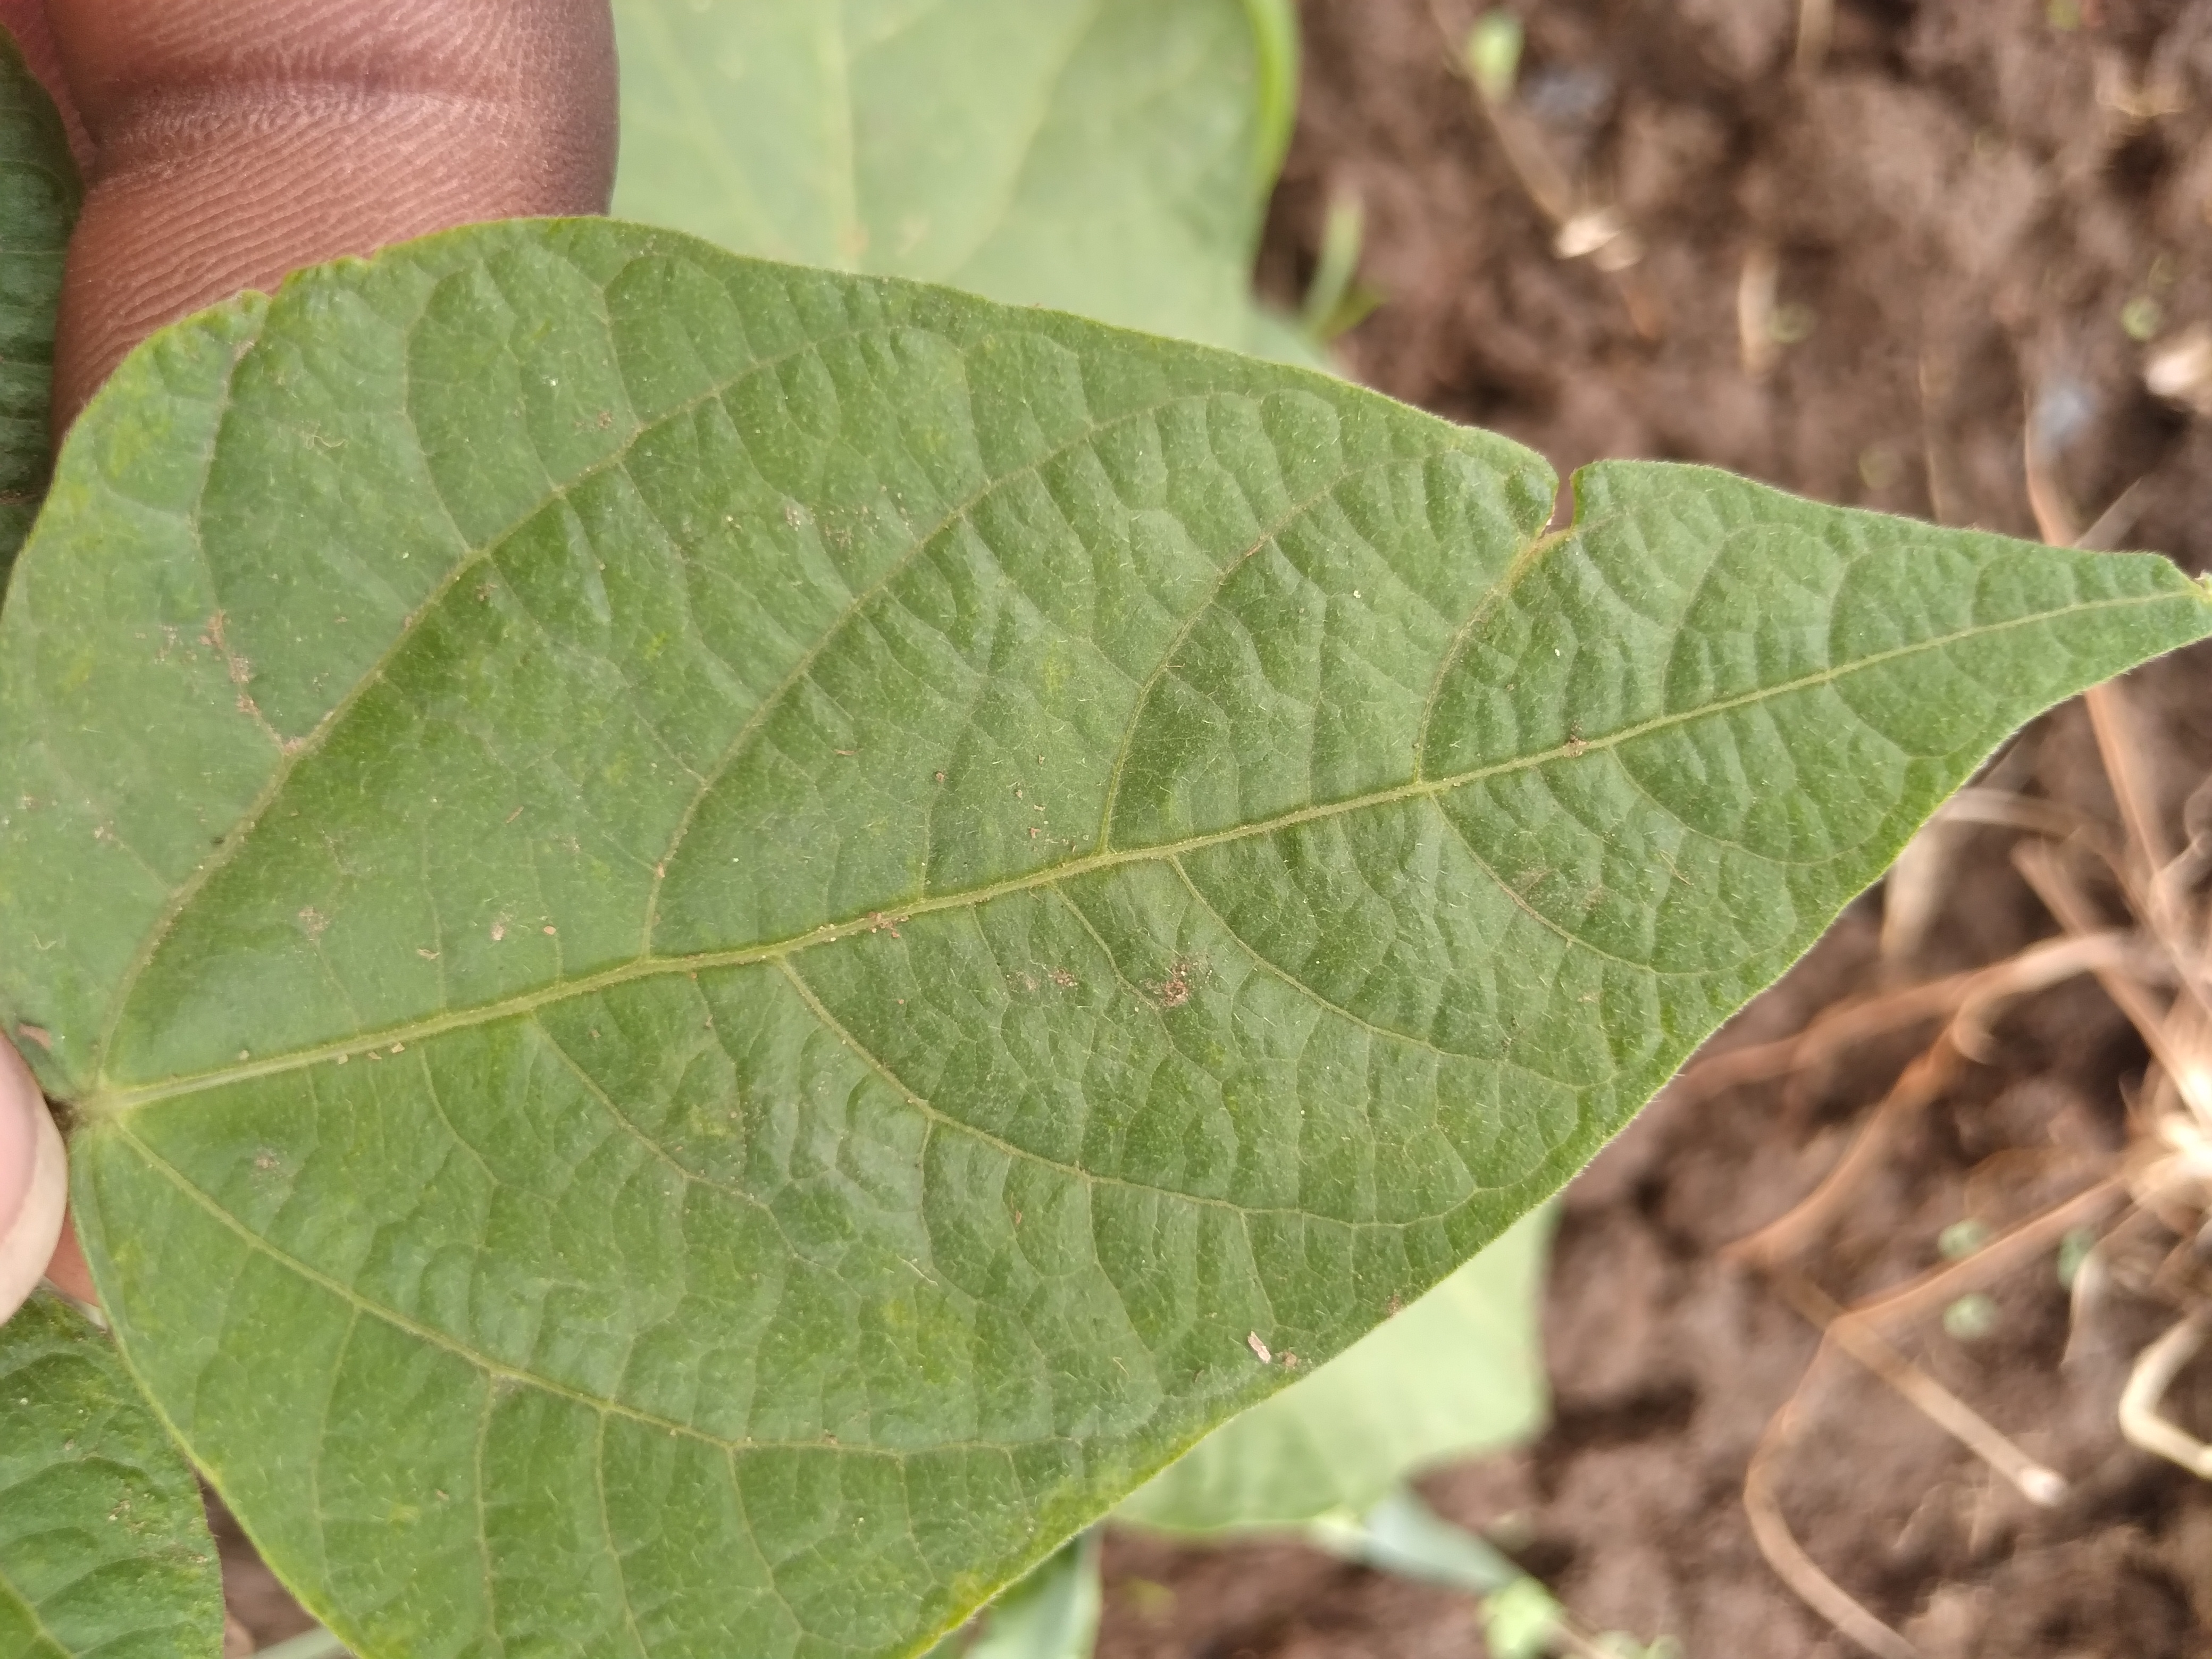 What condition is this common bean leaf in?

healthy
